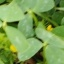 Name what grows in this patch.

unstructured weed
